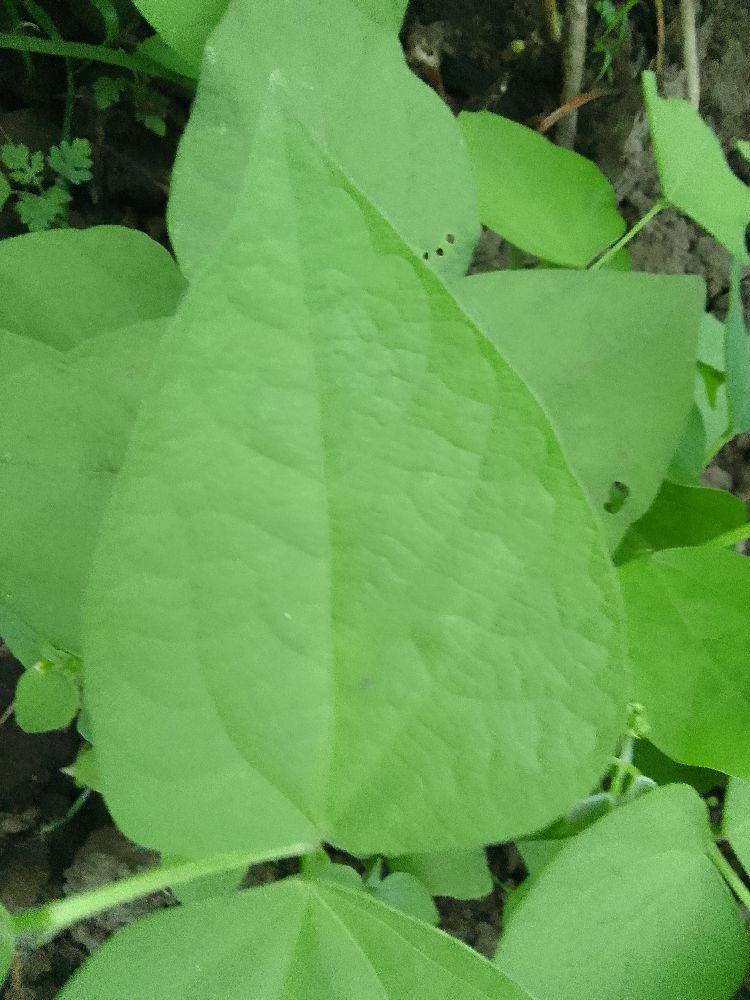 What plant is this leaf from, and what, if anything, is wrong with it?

common bean, healthy
